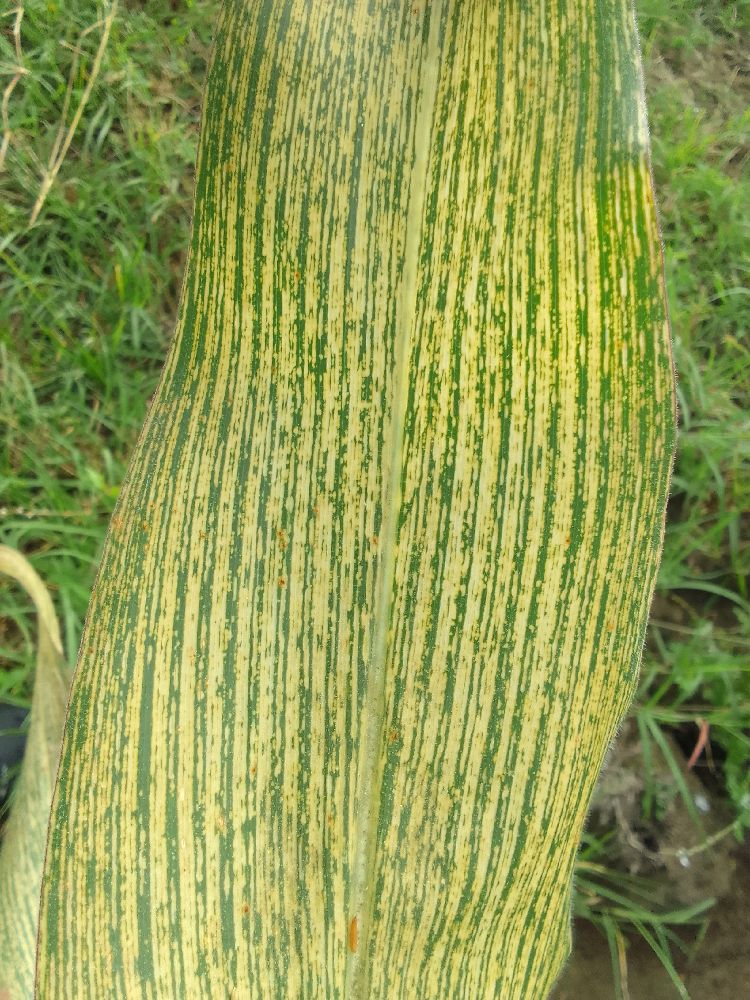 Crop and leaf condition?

maize, maize streak virus
